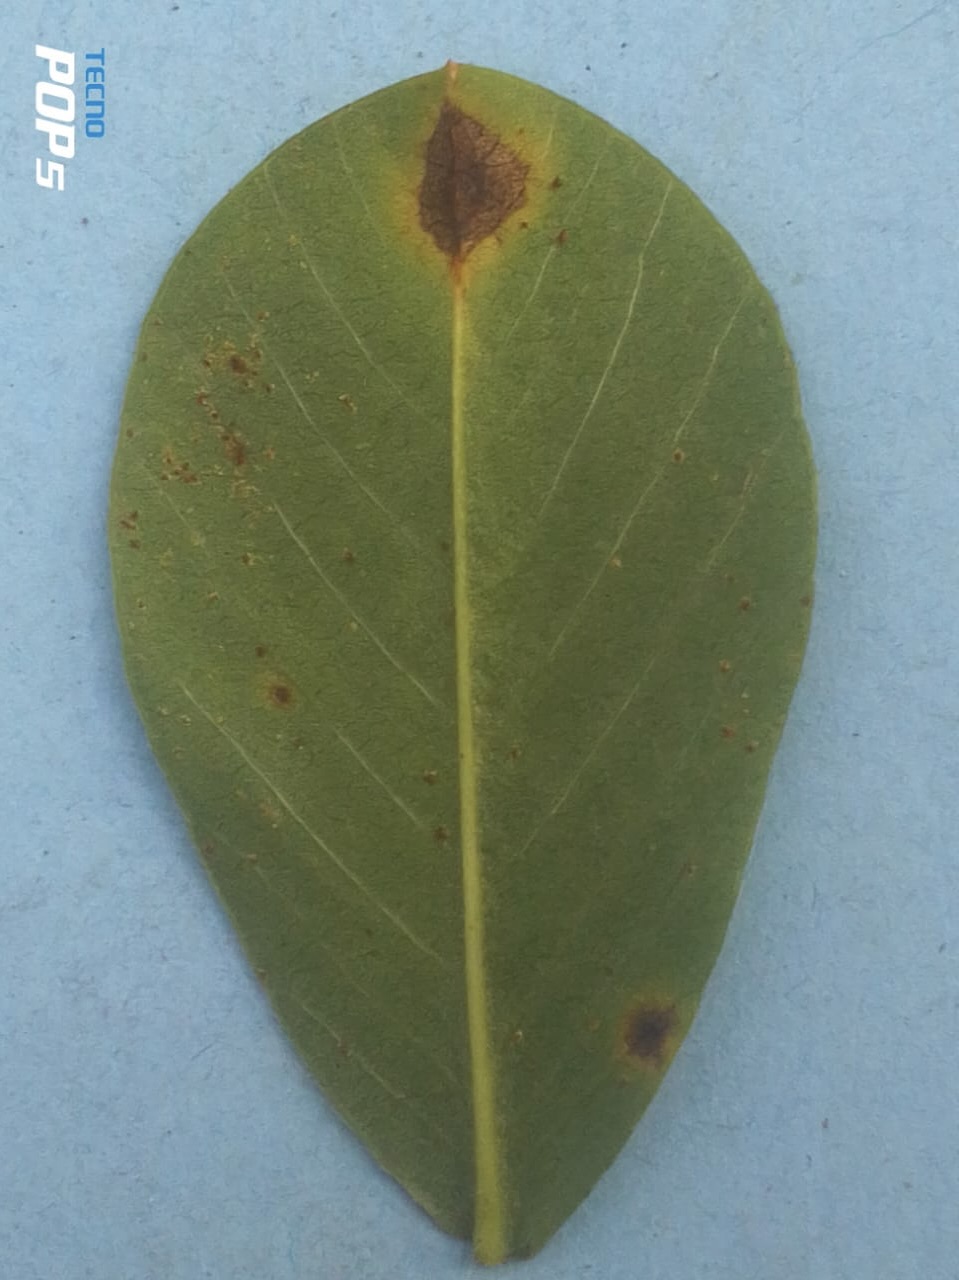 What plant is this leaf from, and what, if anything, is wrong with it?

peanut, passalora arachidicola
